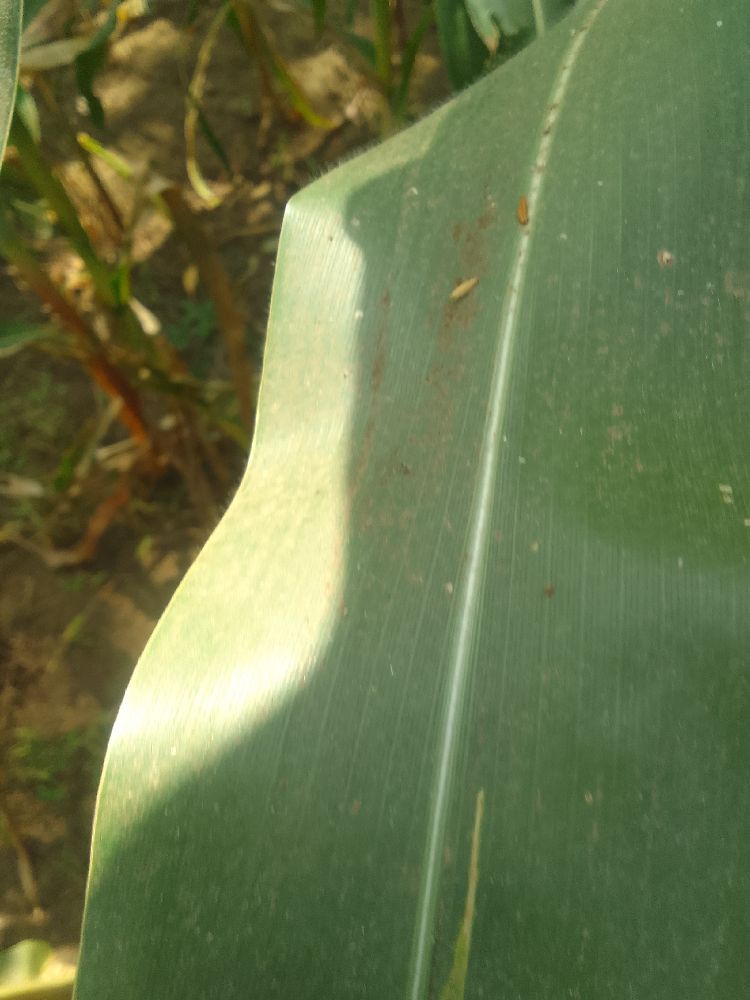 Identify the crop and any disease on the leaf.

maize, healthy
